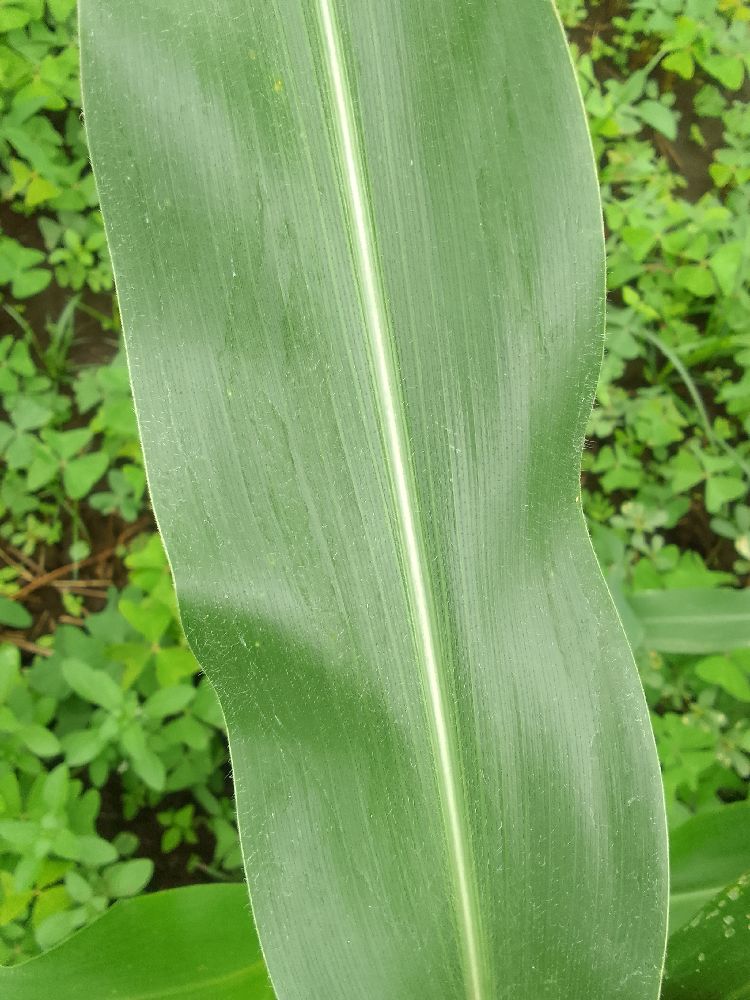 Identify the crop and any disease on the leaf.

maize, healthy
